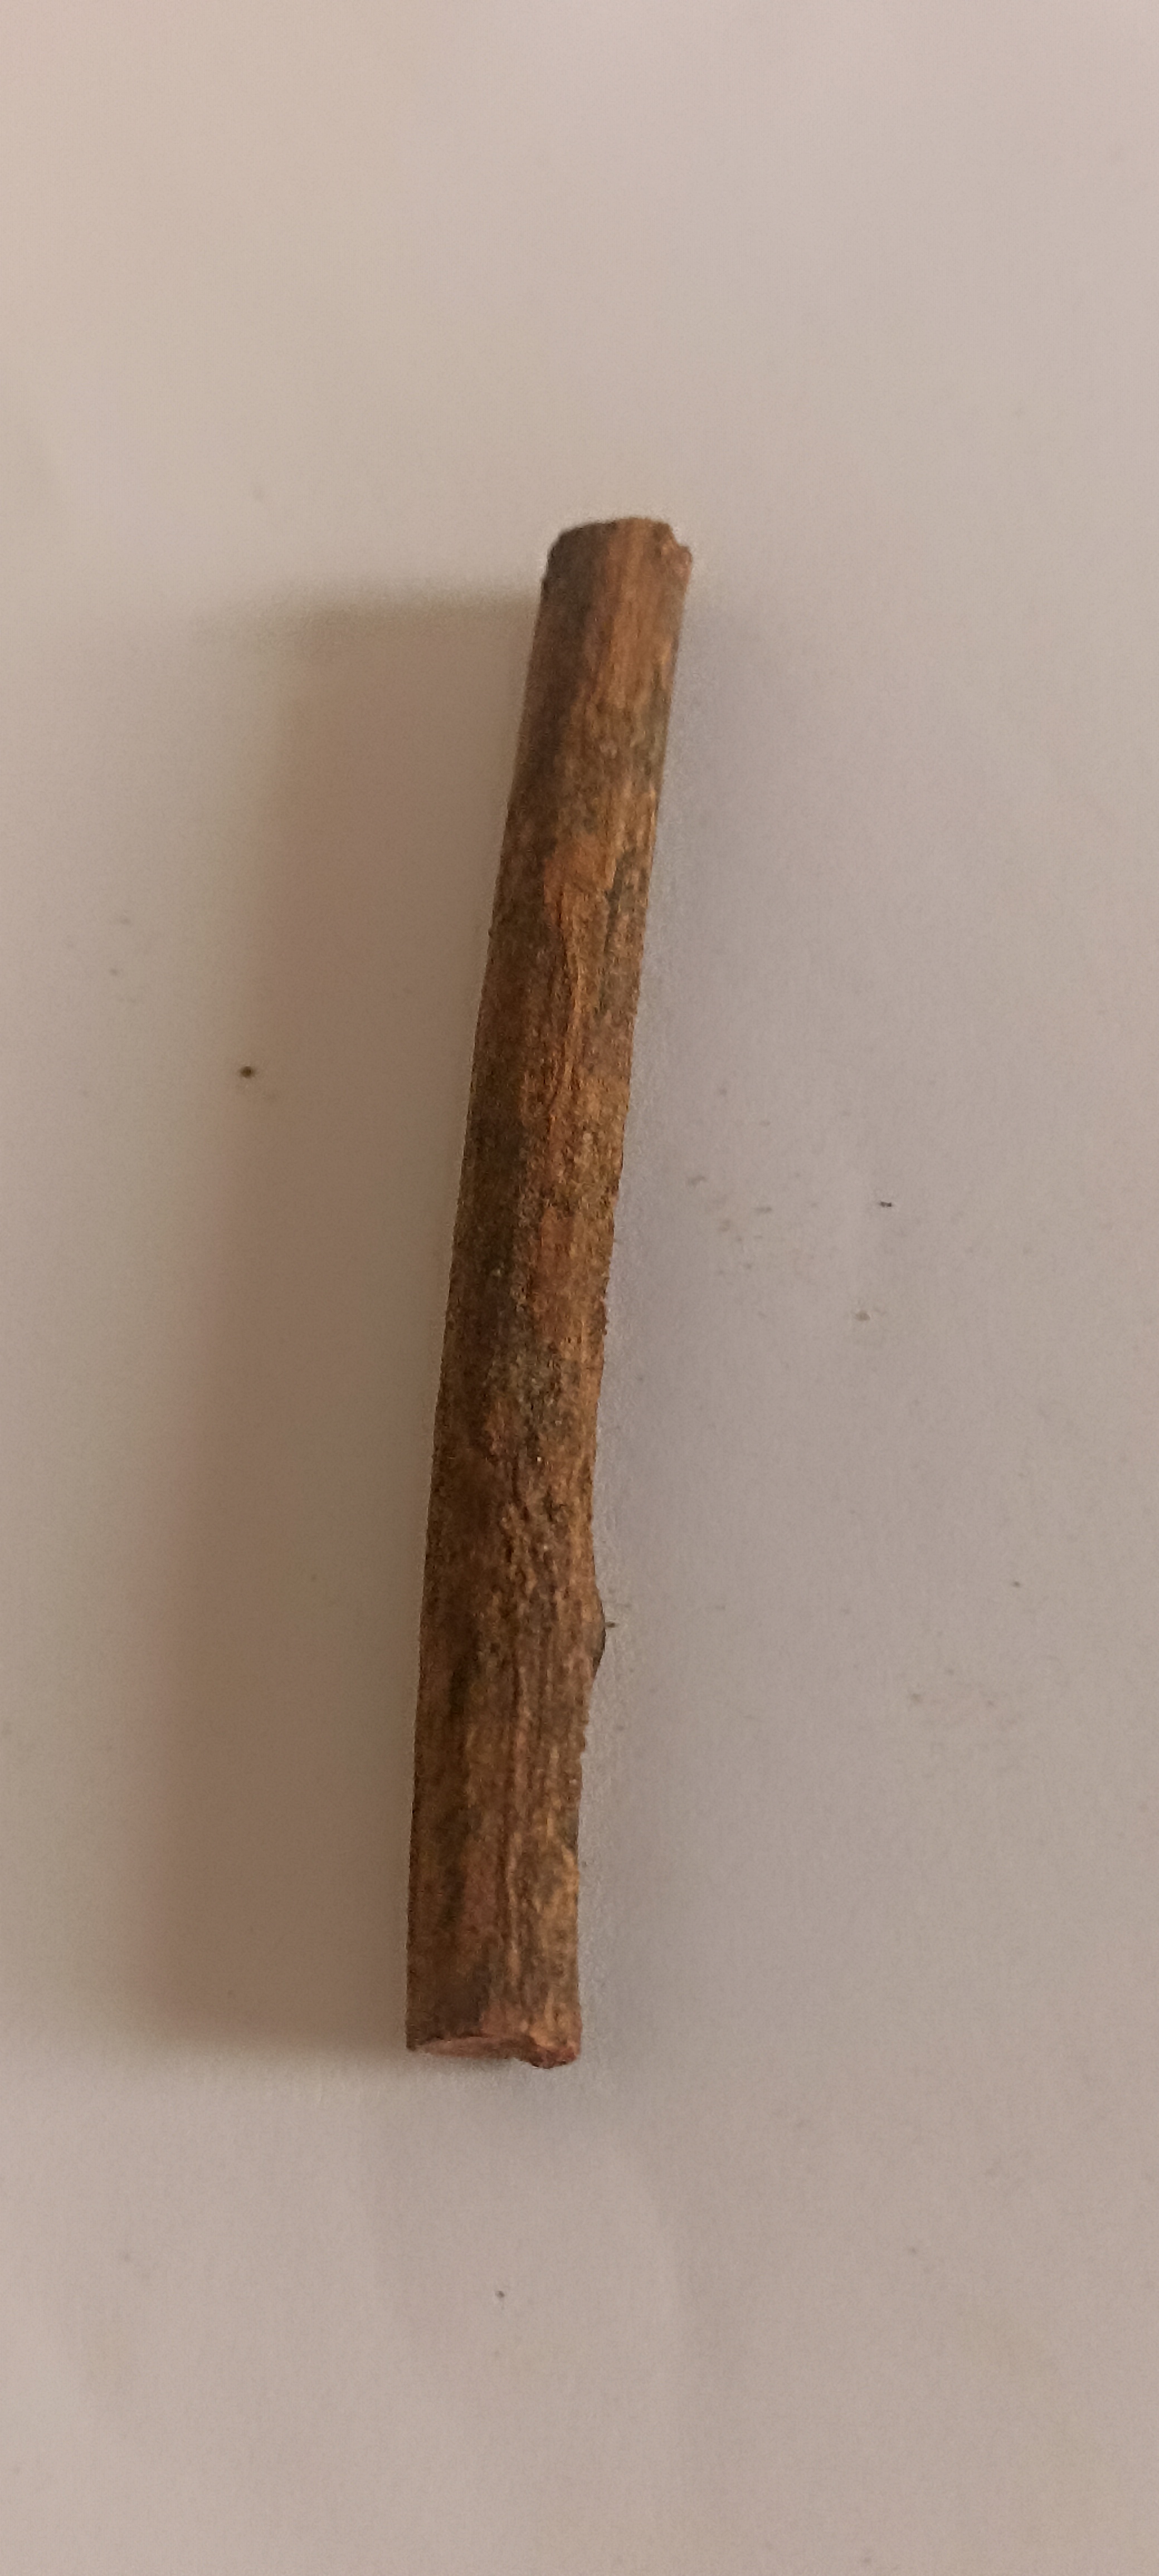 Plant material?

manjistha
